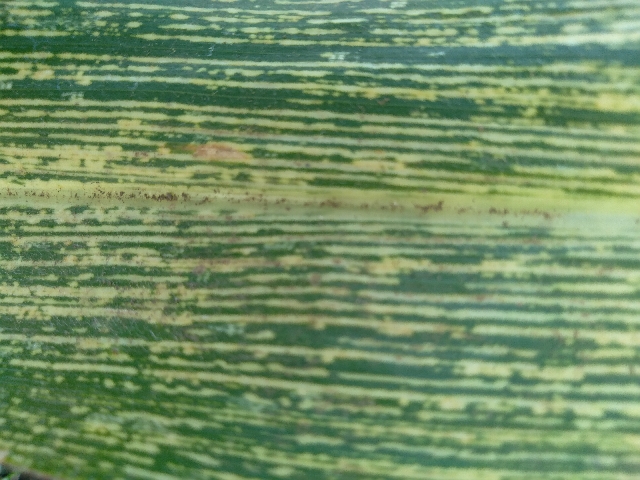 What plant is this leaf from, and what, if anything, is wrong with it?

maize, maize streak virus
